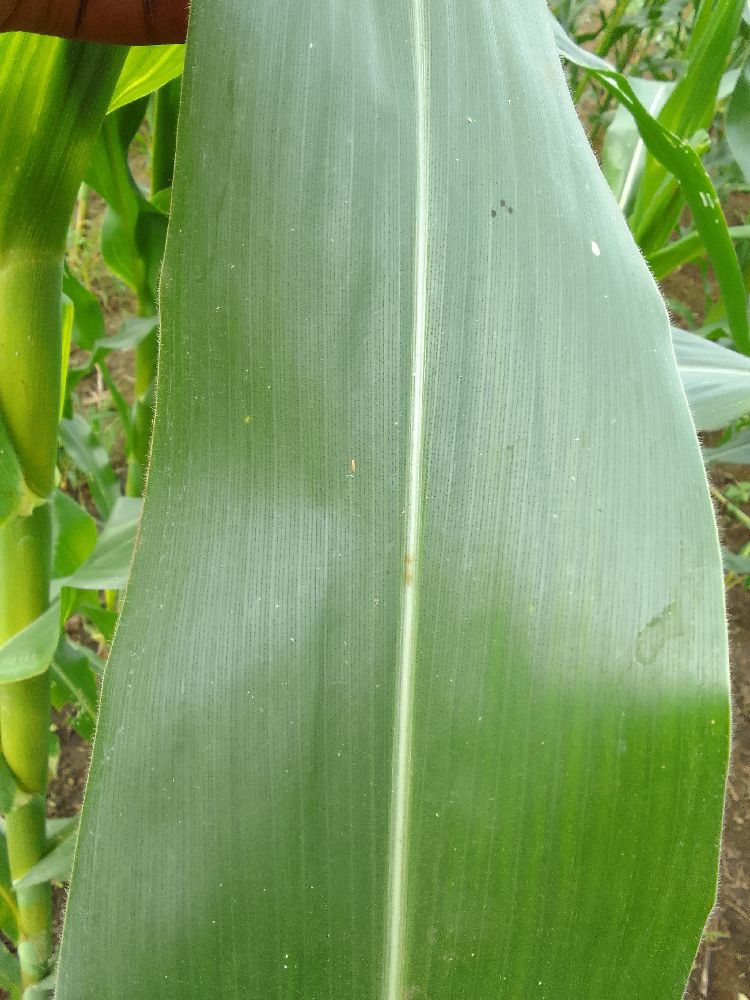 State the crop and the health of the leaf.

maize, healthy
